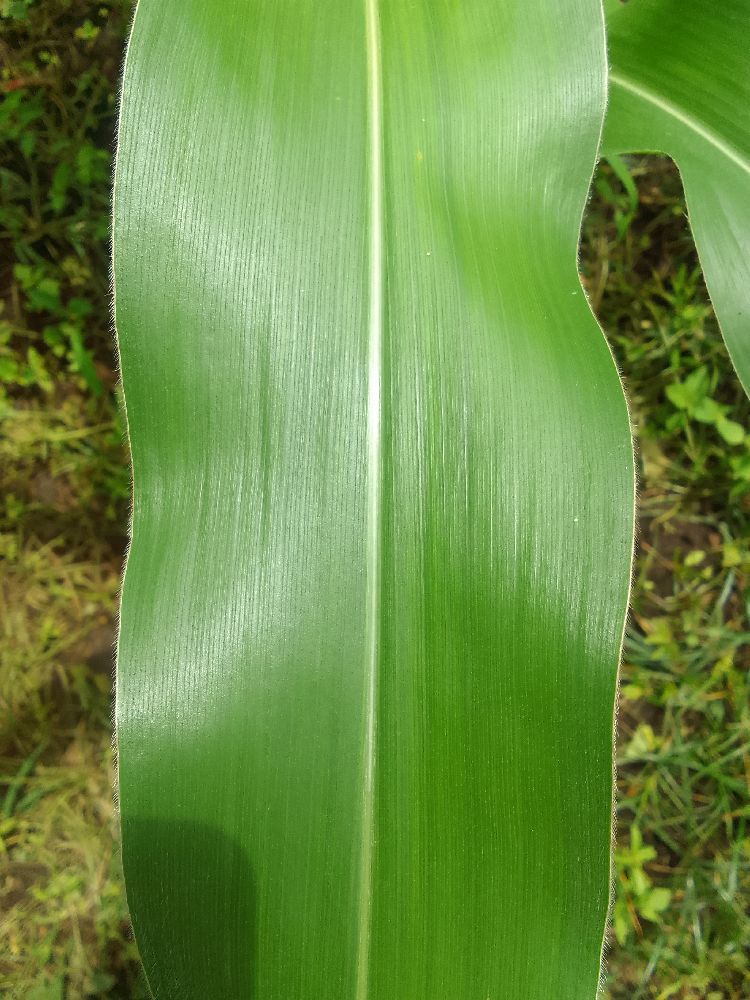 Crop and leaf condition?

maize, healthy
